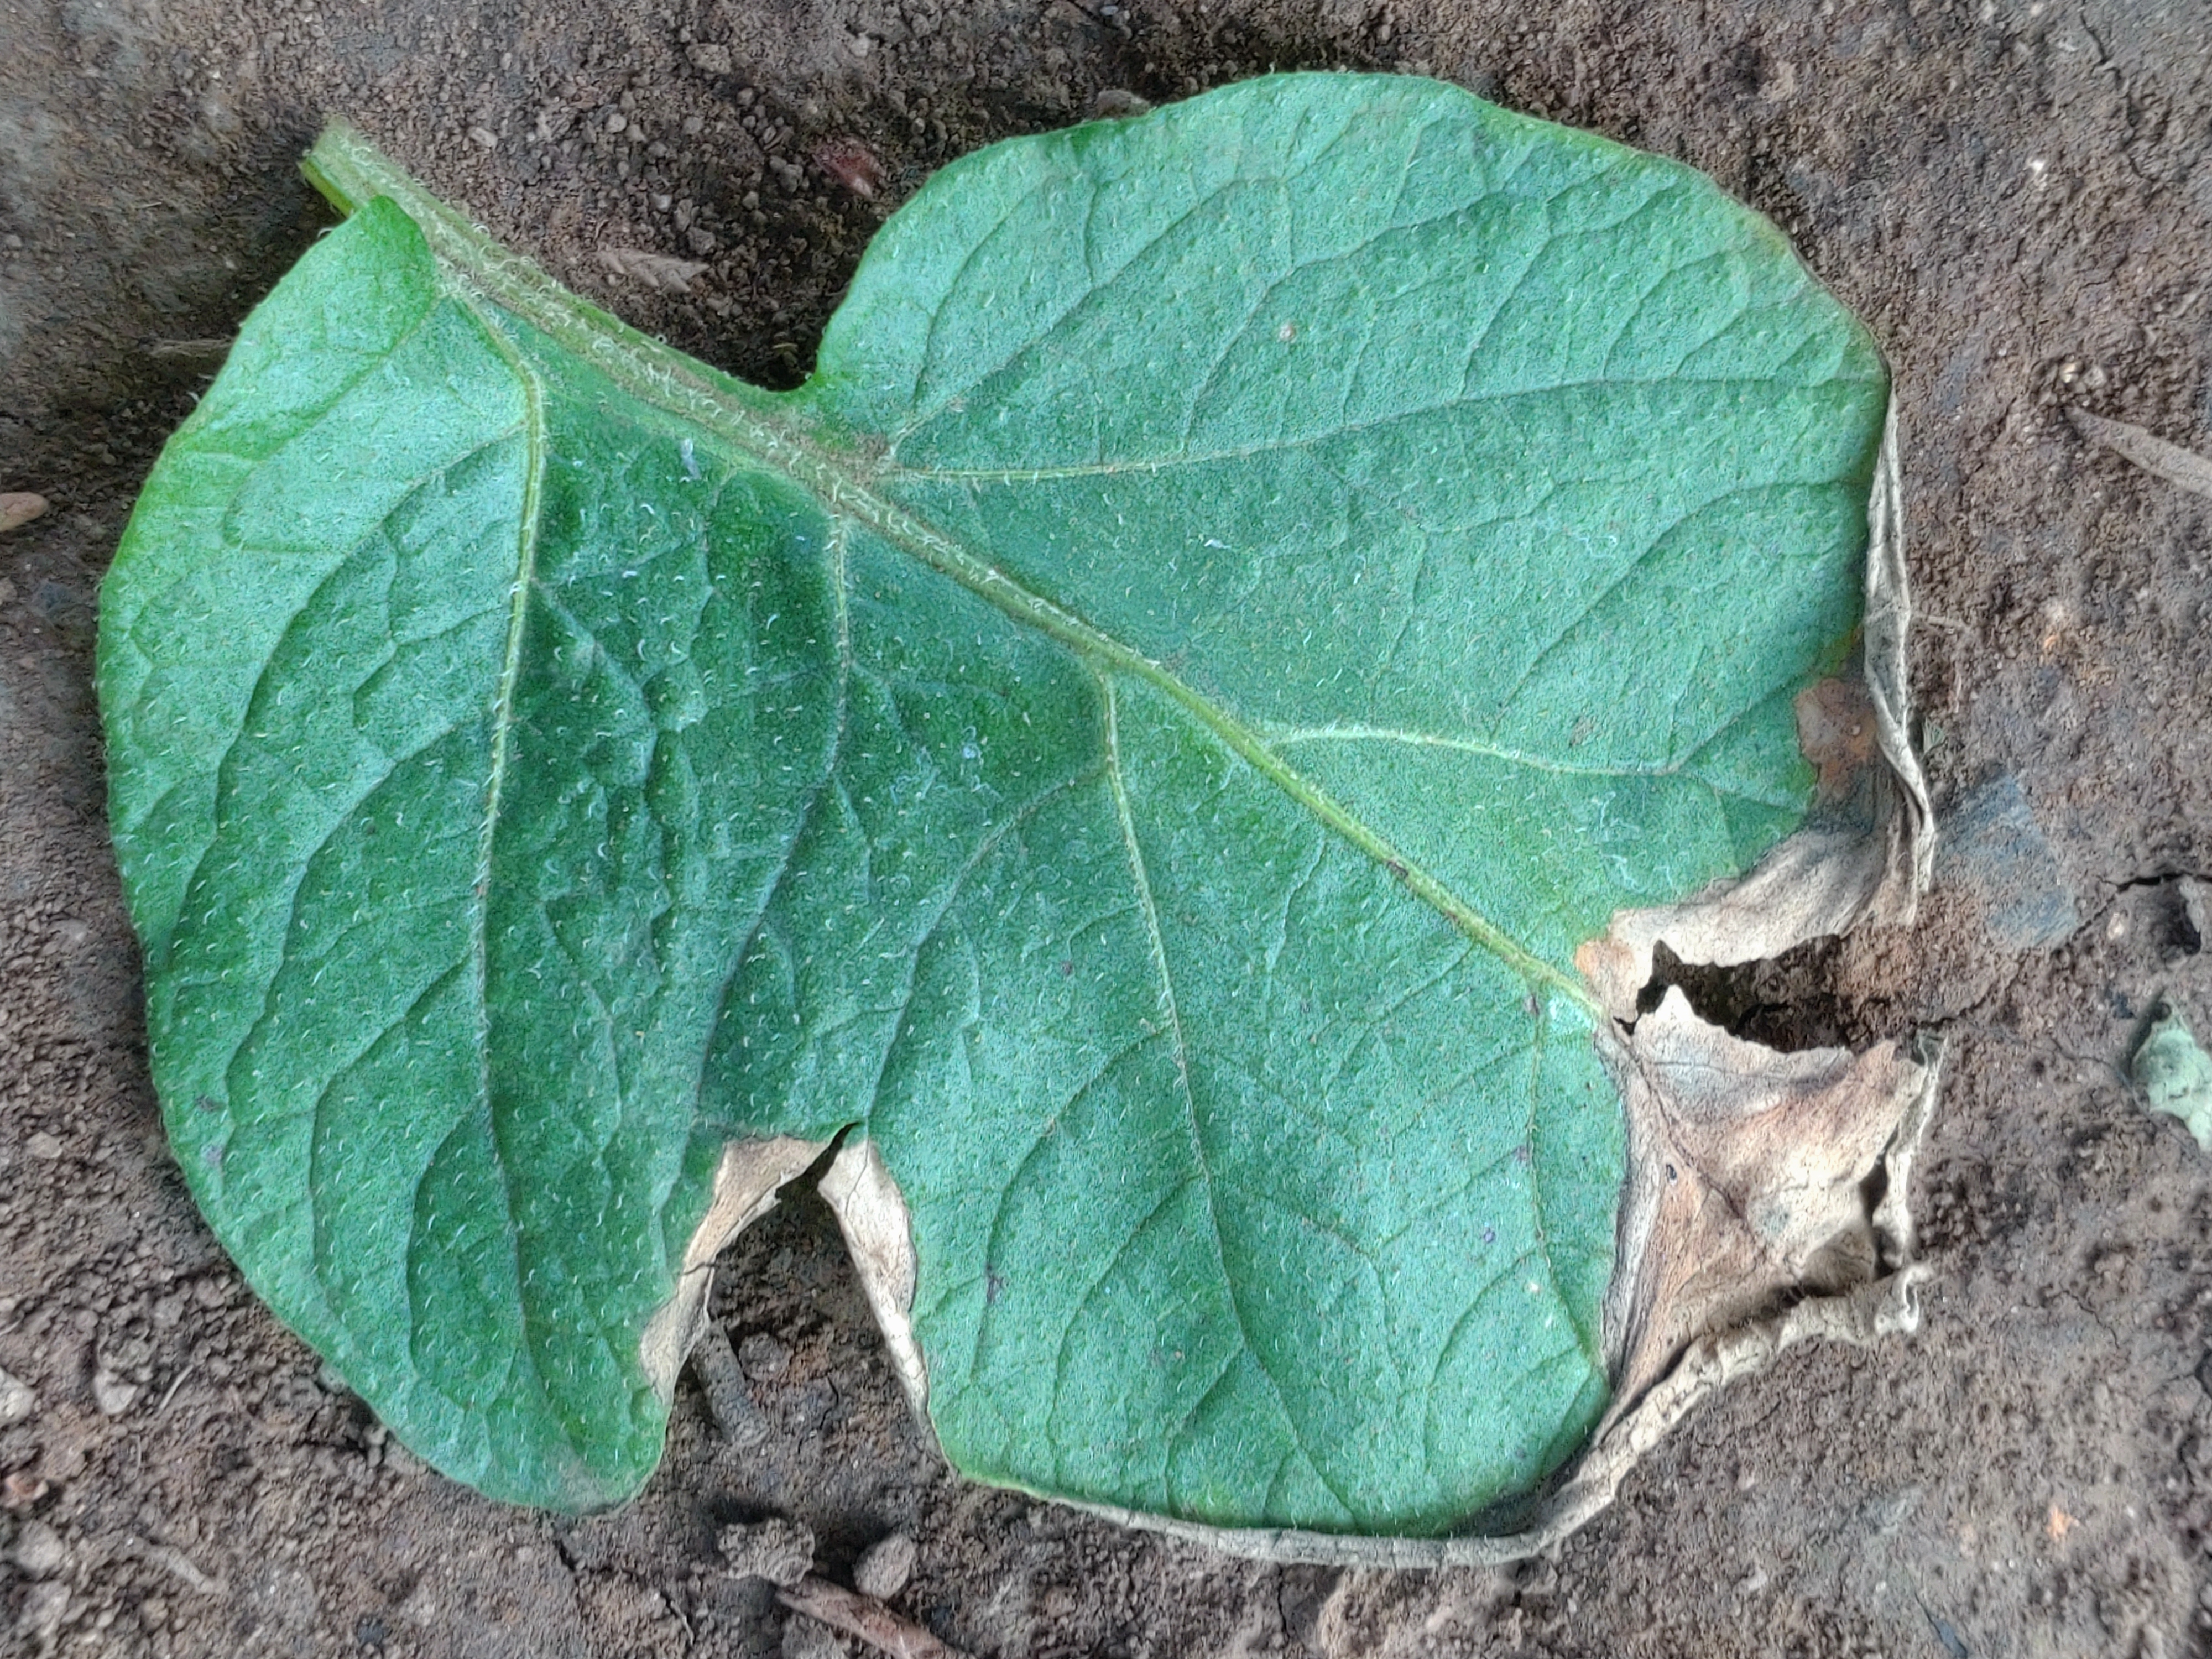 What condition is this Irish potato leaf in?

early blight
